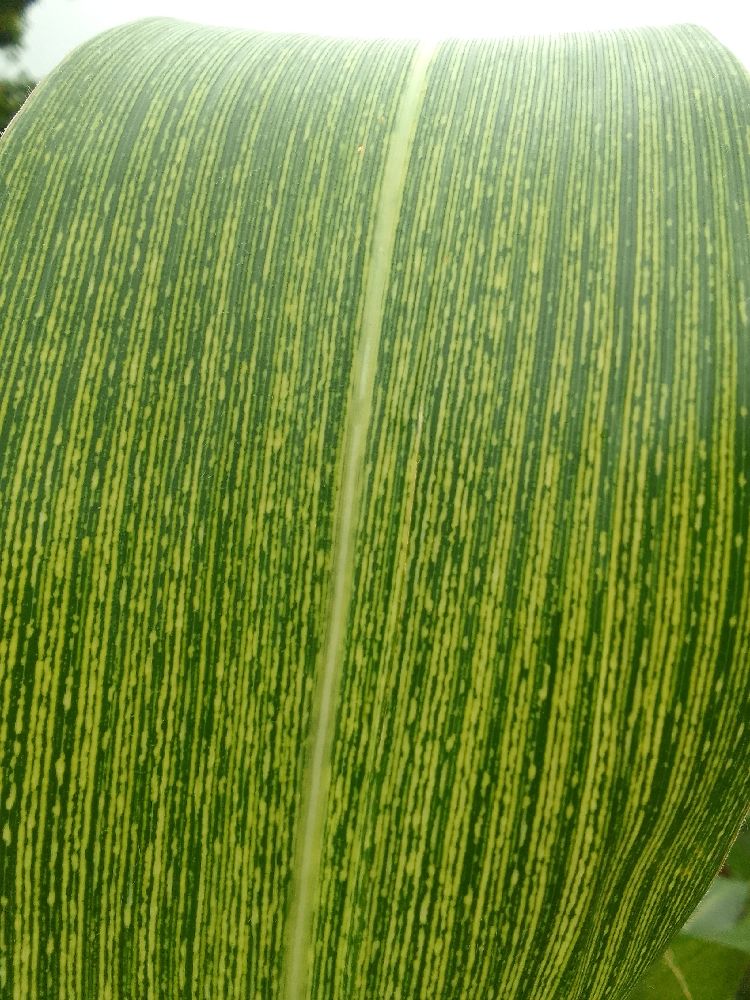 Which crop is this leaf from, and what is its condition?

maize, maize streak virus
